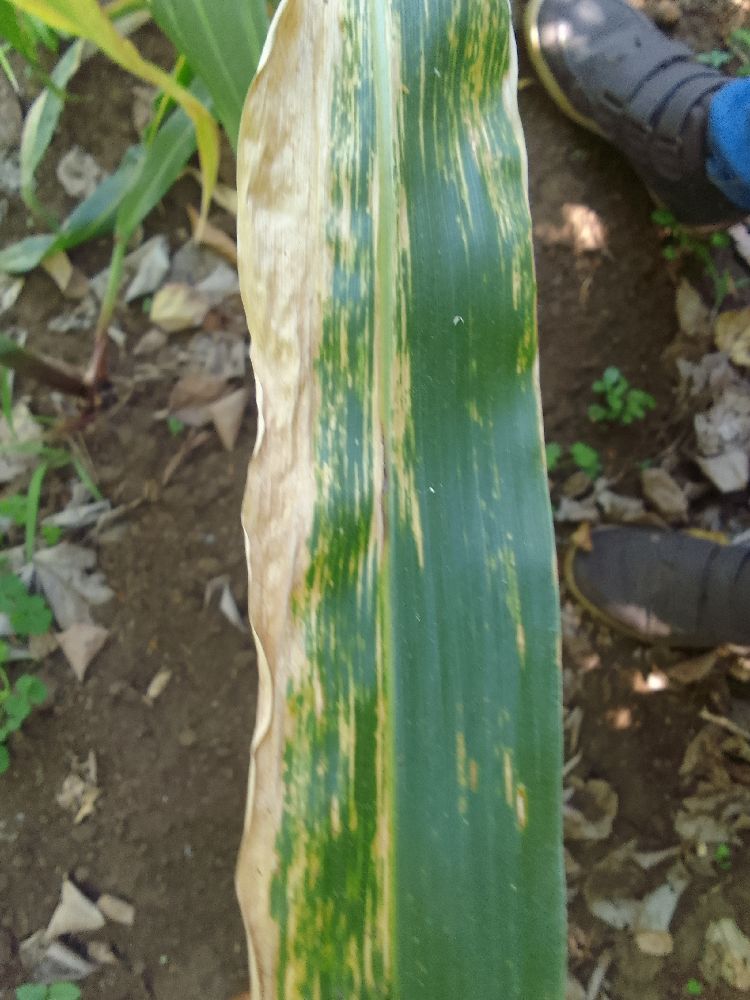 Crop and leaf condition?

maize, maize lethal necrosis
